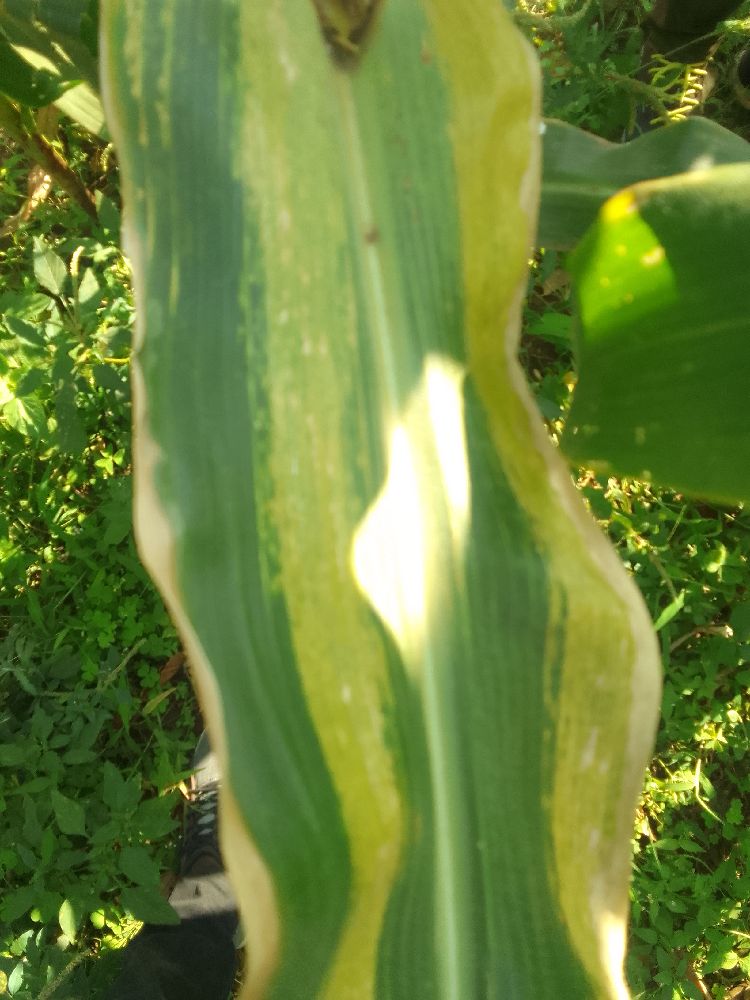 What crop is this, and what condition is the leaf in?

maize, maize lethal necrosis
